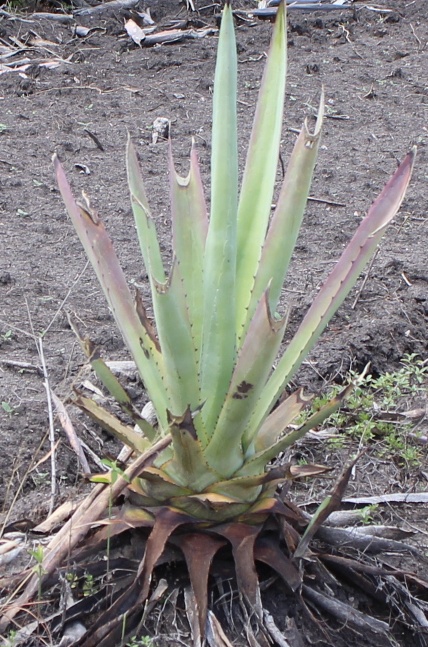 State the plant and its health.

agave, sick
